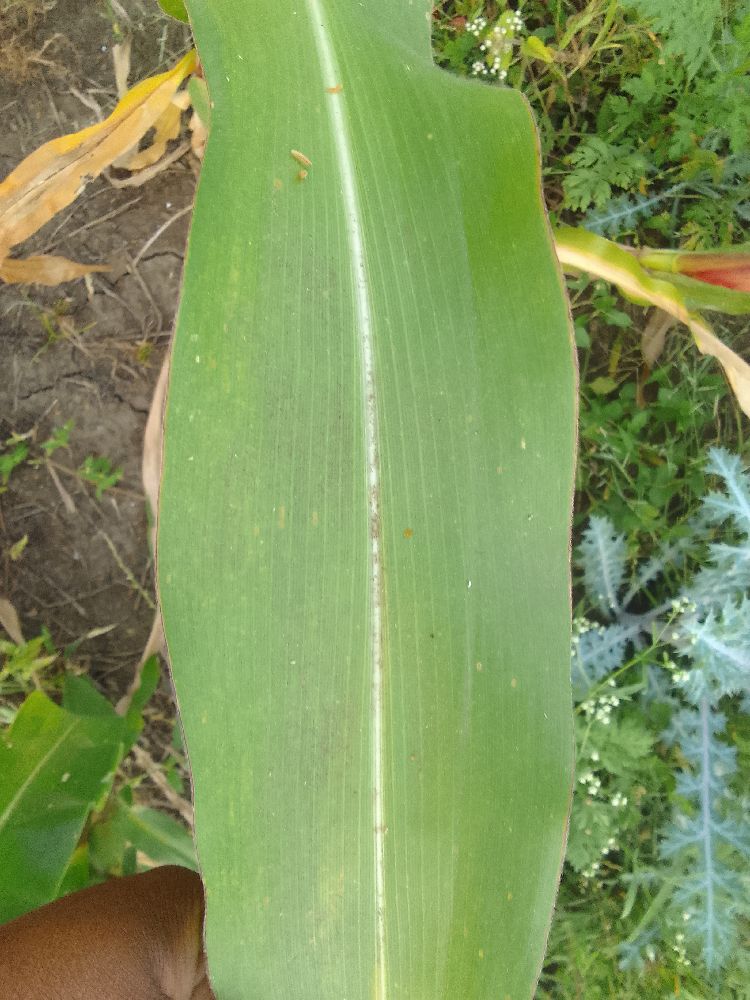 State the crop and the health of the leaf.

maize, healthy
